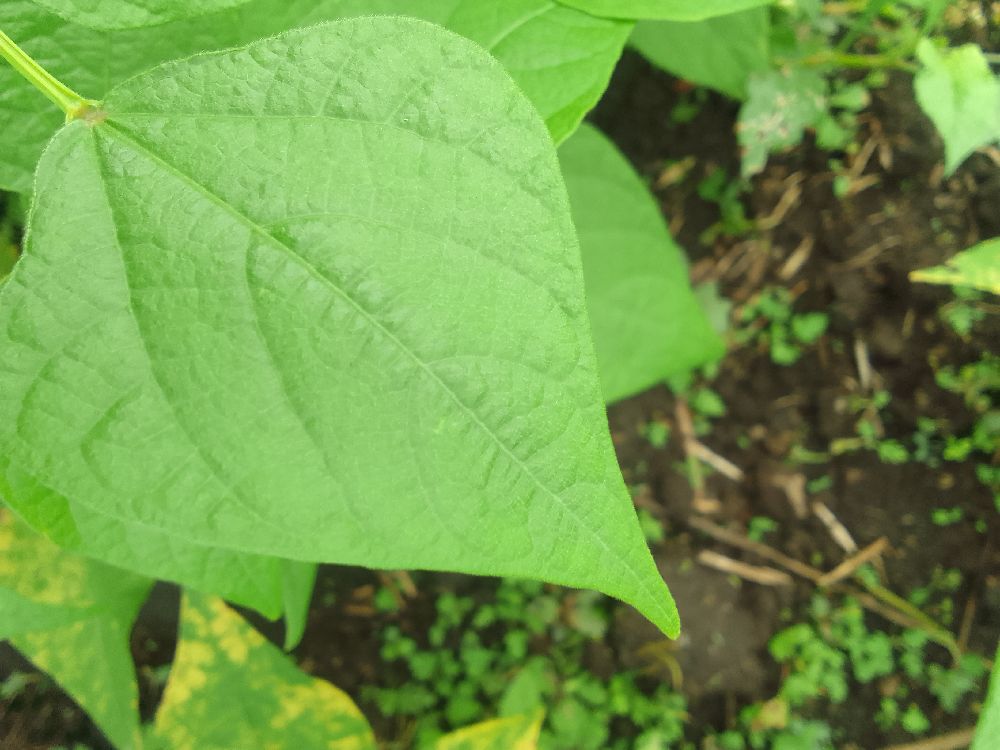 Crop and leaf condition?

common bean, healthy
